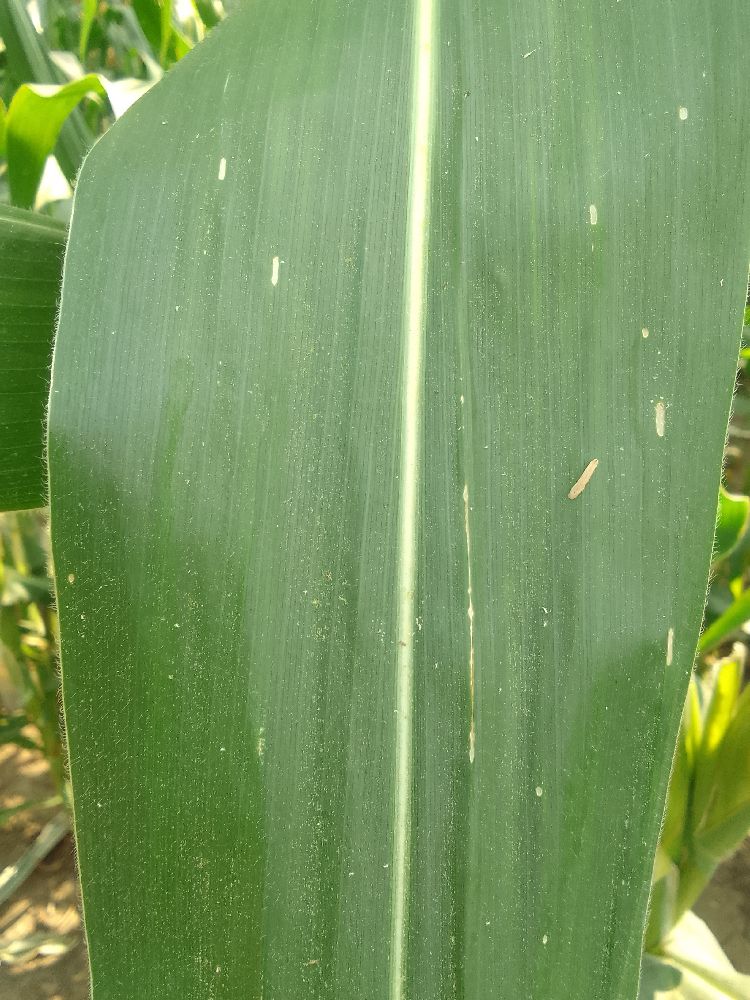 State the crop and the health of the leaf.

maize, healthy
